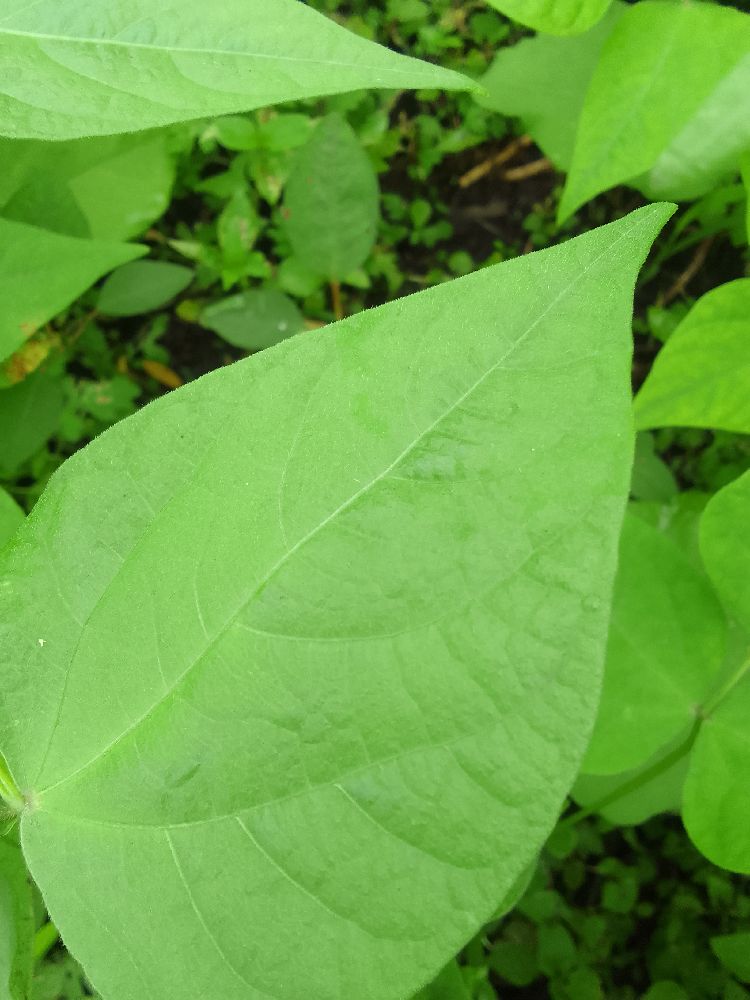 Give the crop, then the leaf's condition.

common bean, healthy
